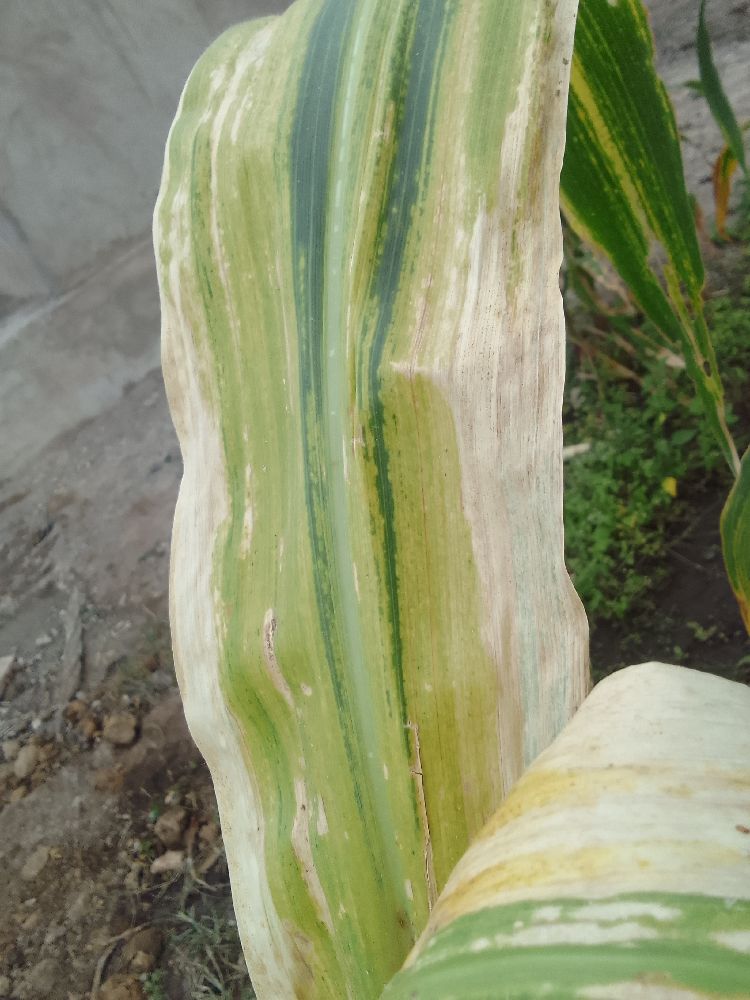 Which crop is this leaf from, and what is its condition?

maize, maize lethal necrosis
